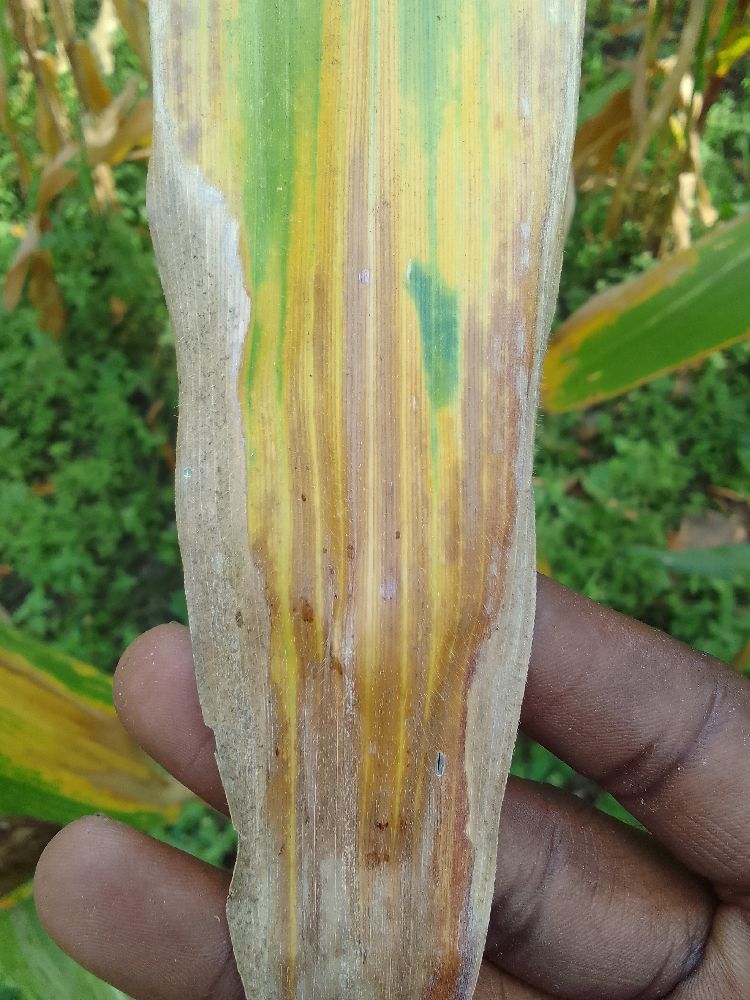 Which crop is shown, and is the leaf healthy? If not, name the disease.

maize, maize lethal necrosis
